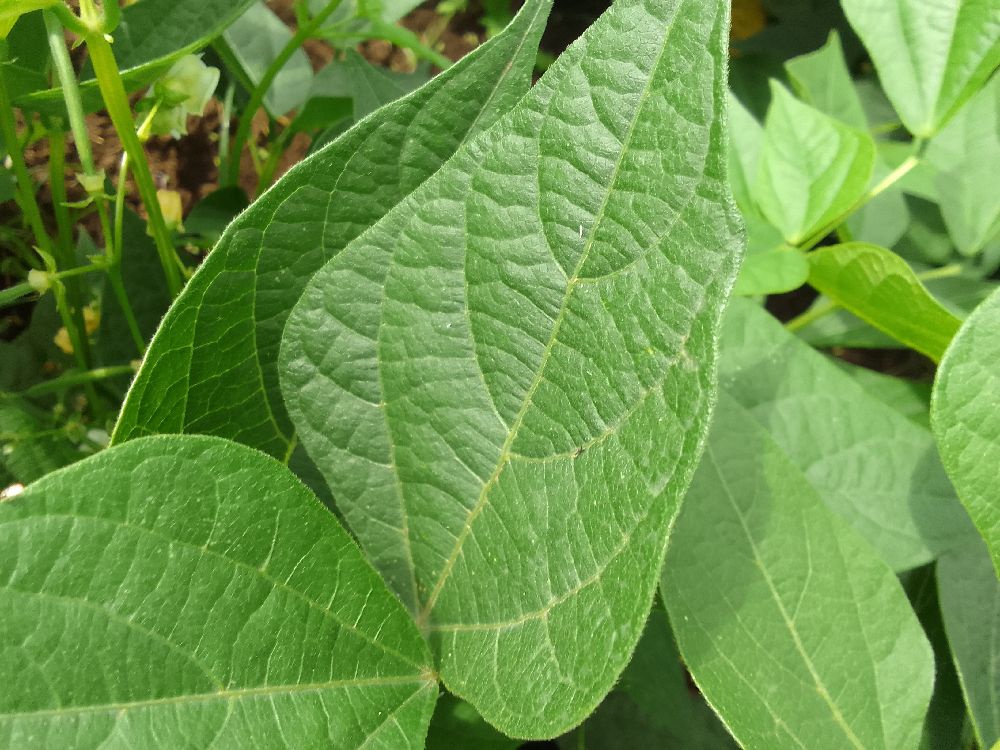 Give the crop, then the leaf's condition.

common bean, healthy
